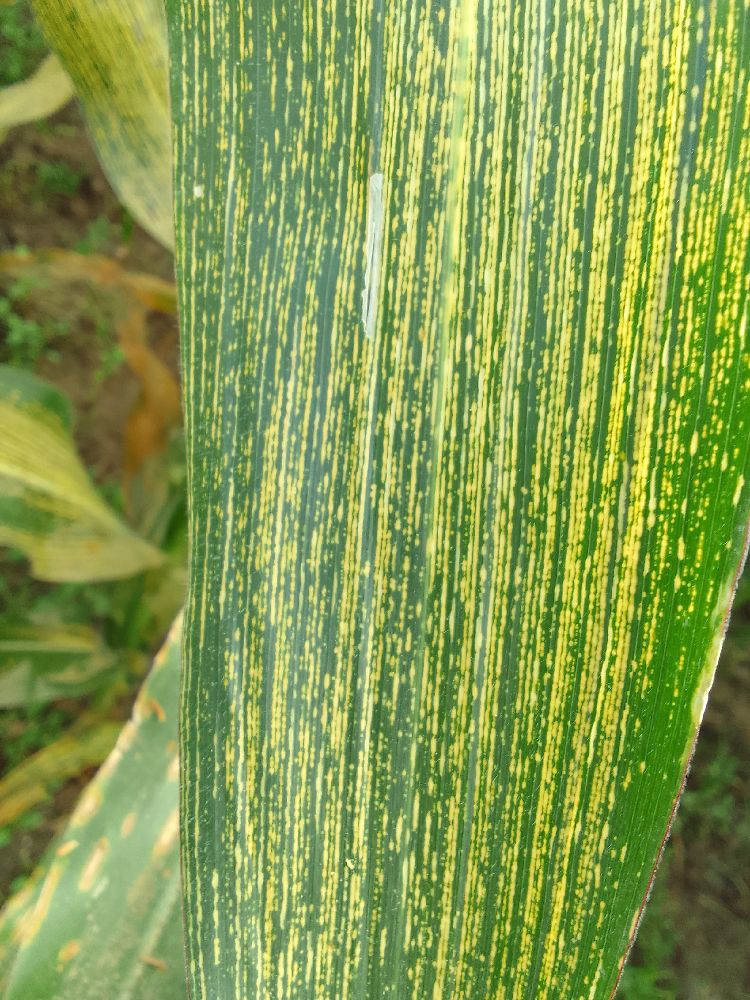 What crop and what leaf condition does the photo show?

maize, maize streak virus
